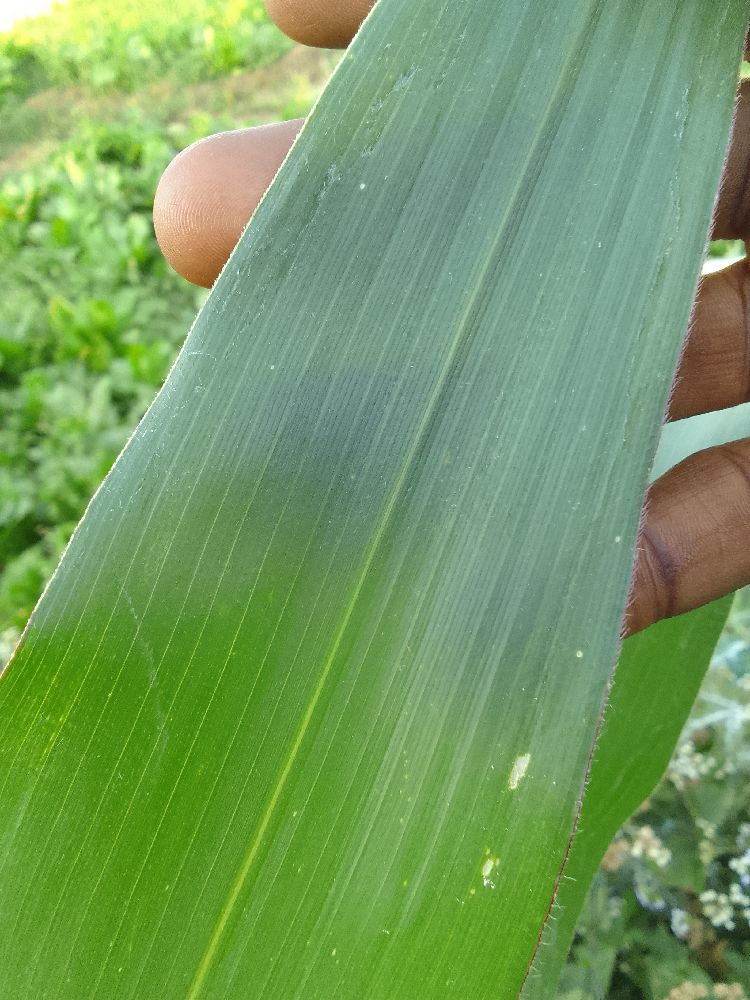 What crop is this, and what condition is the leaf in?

maize, healthy
